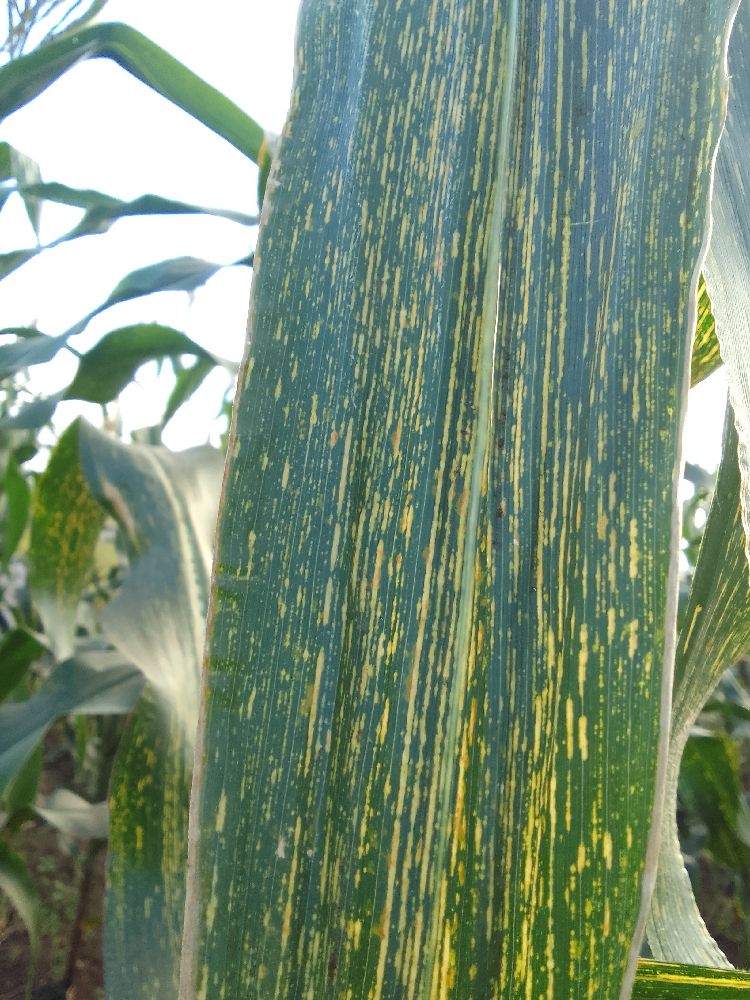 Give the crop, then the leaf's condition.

maize, maize streak virus
